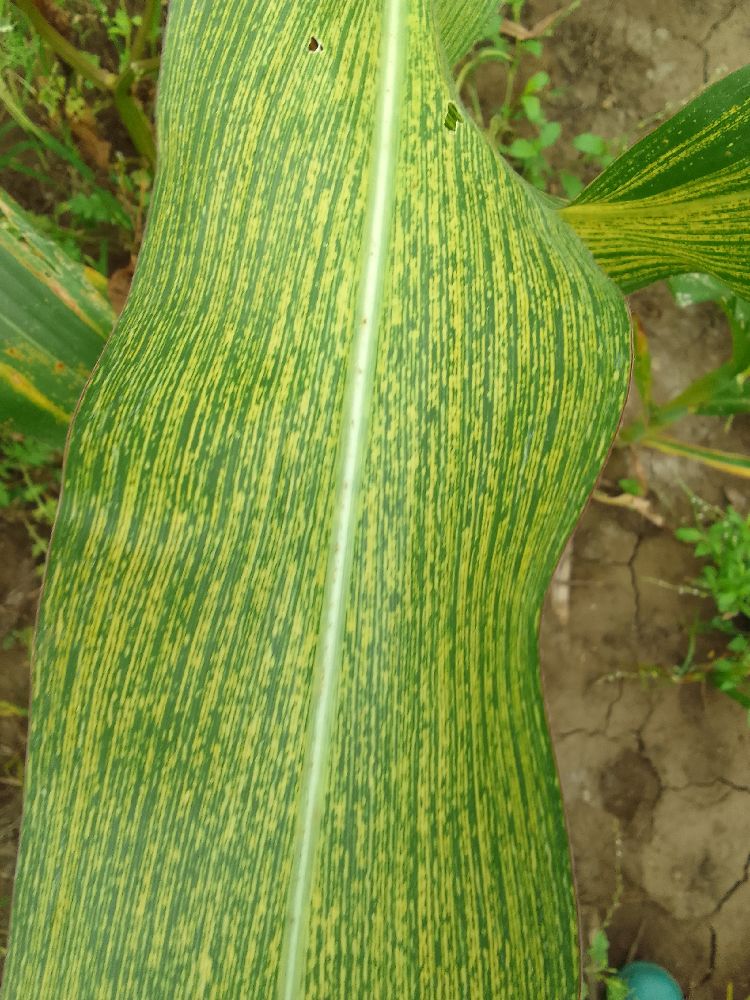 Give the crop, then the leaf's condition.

maize, maize streak virus
